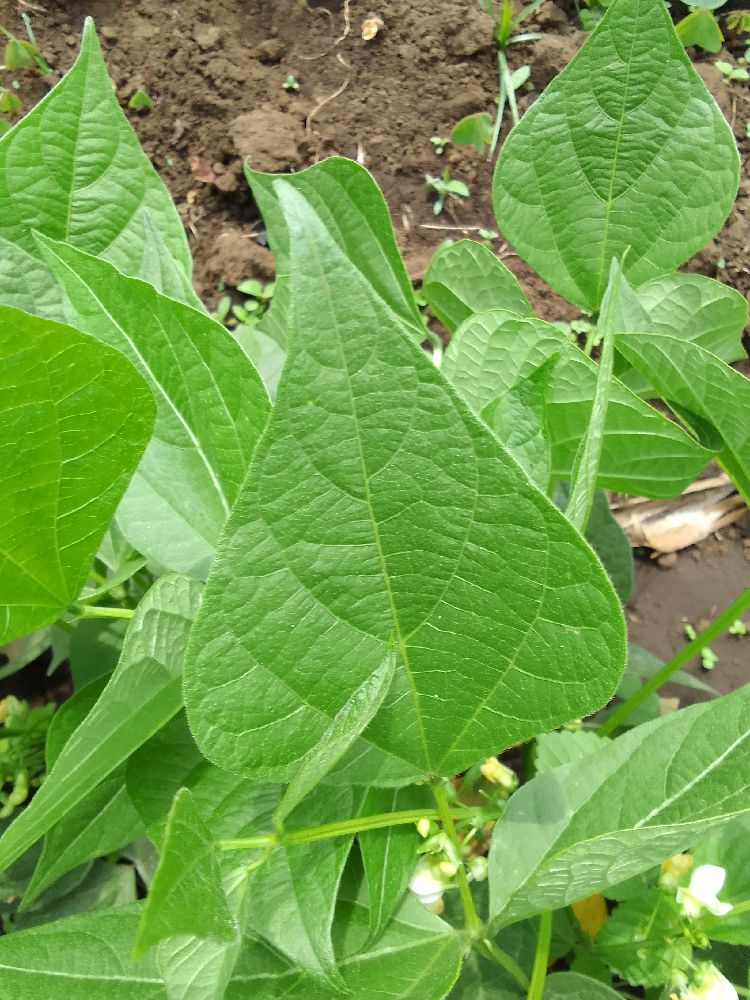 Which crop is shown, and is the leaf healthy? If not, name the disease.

common bean, healthy
